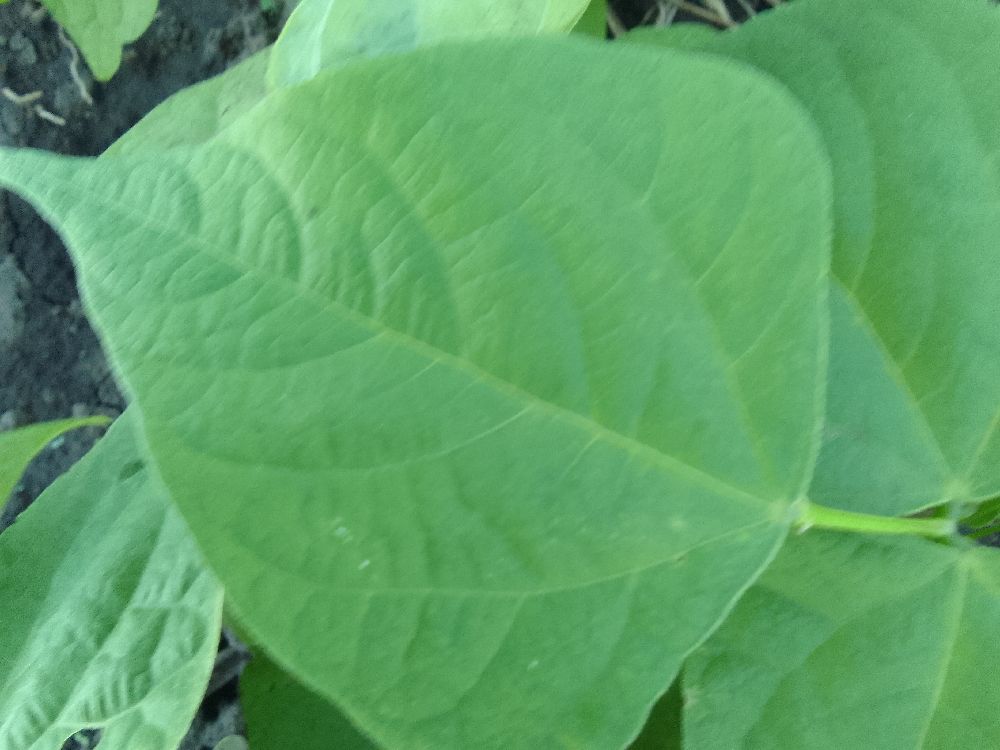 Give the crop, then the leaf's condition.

common bean, healthy
